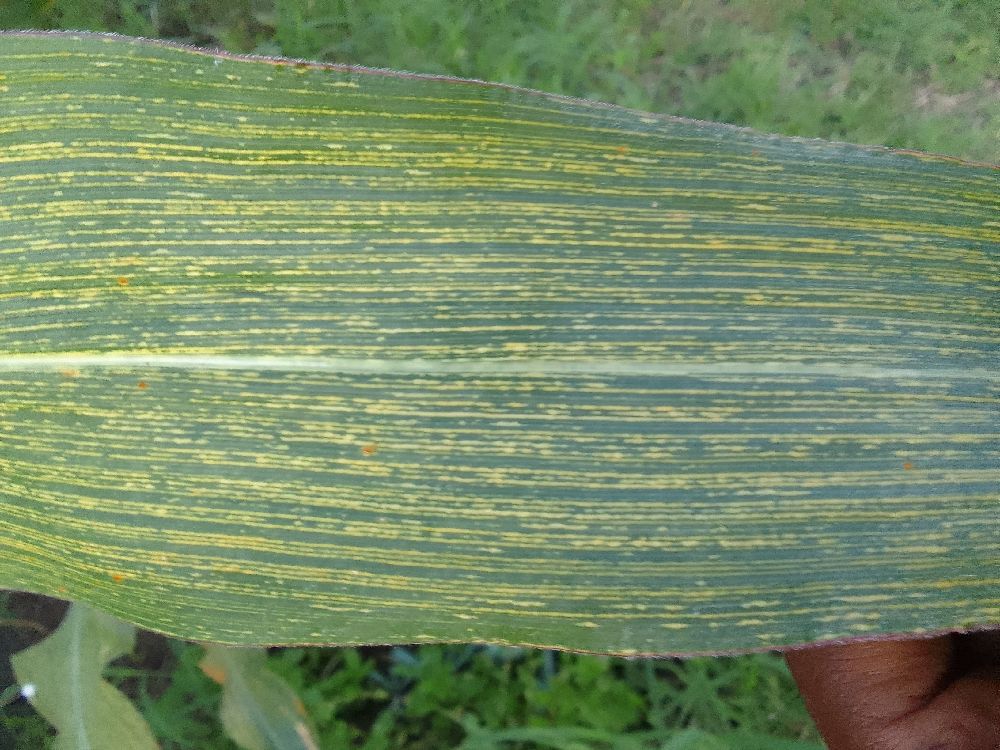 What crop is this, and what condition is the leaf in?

maize, maize streak virus
